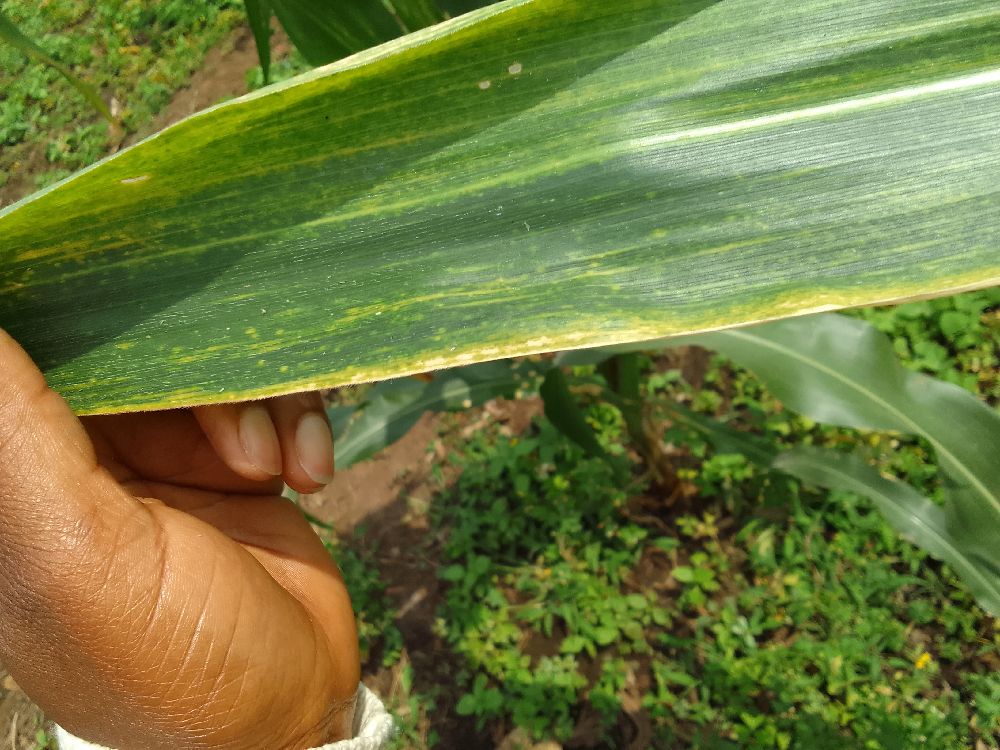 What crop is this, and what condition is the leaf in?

maize, maize lethal necrosis
